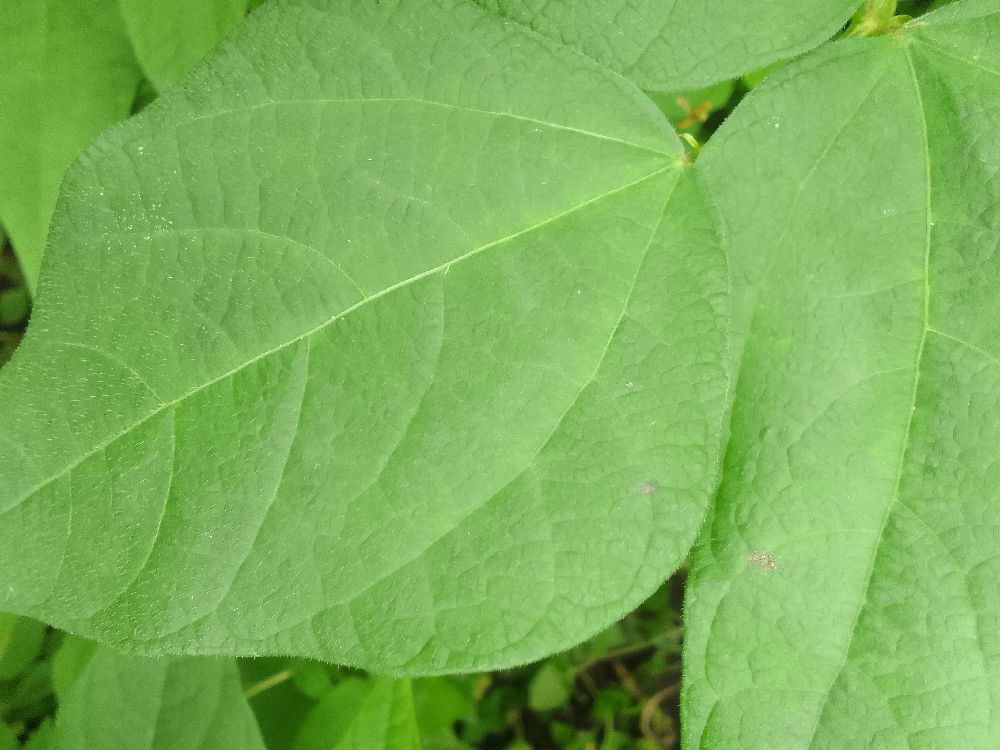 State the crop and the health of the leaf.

common bean, healthy
